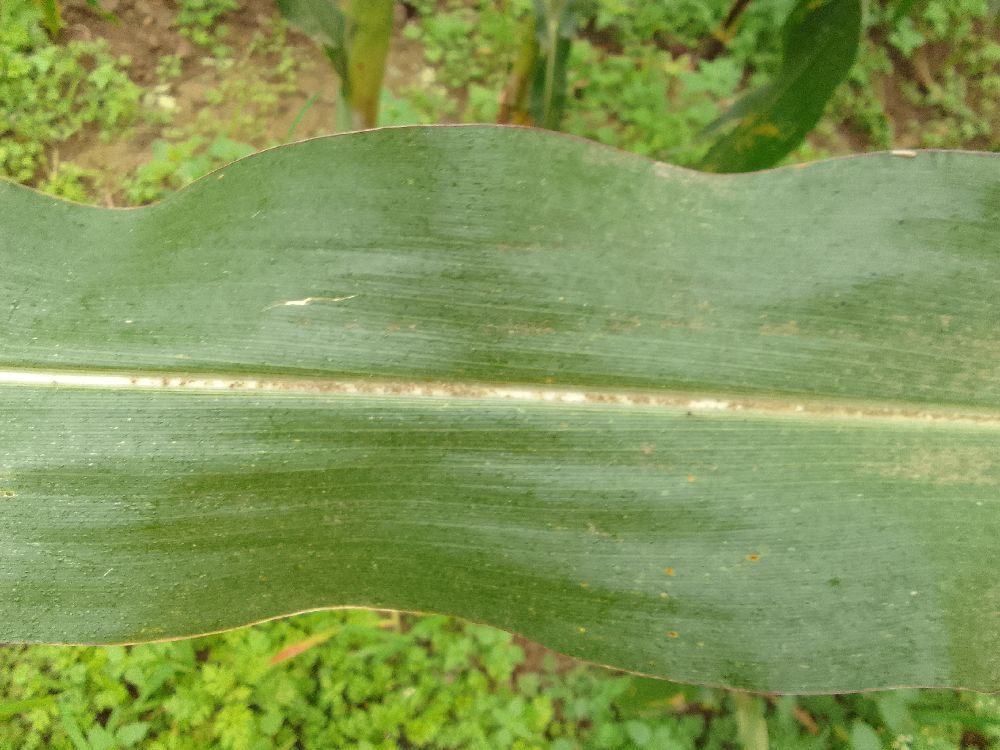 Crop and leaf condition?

maize, healthy
